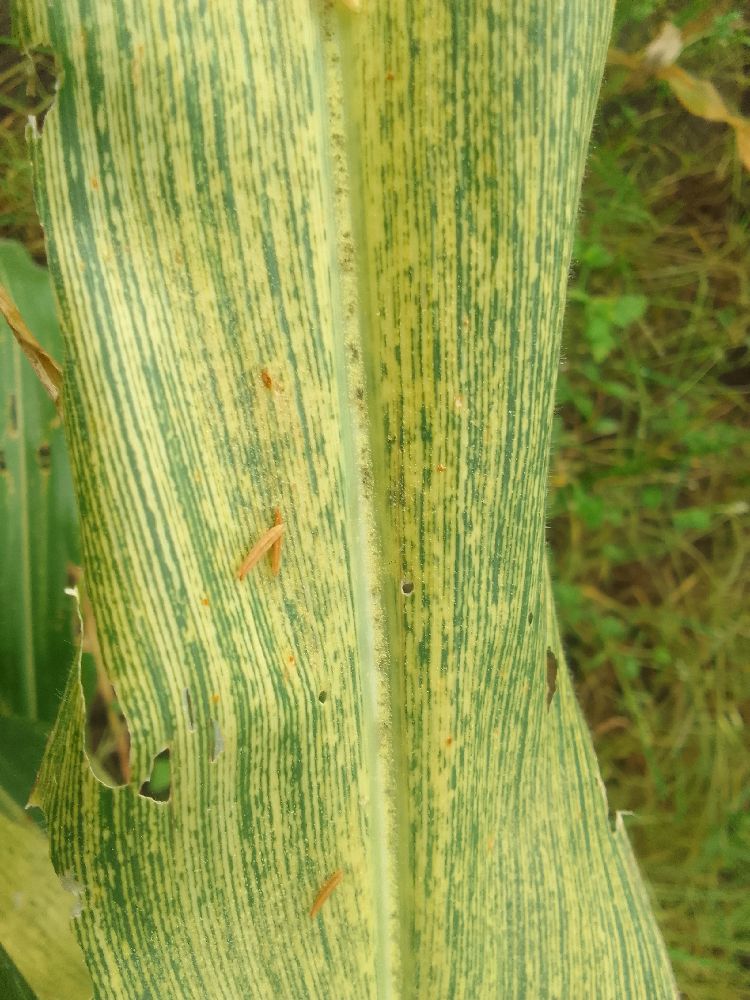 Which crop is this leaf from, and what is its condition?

maize, maize streak virus
